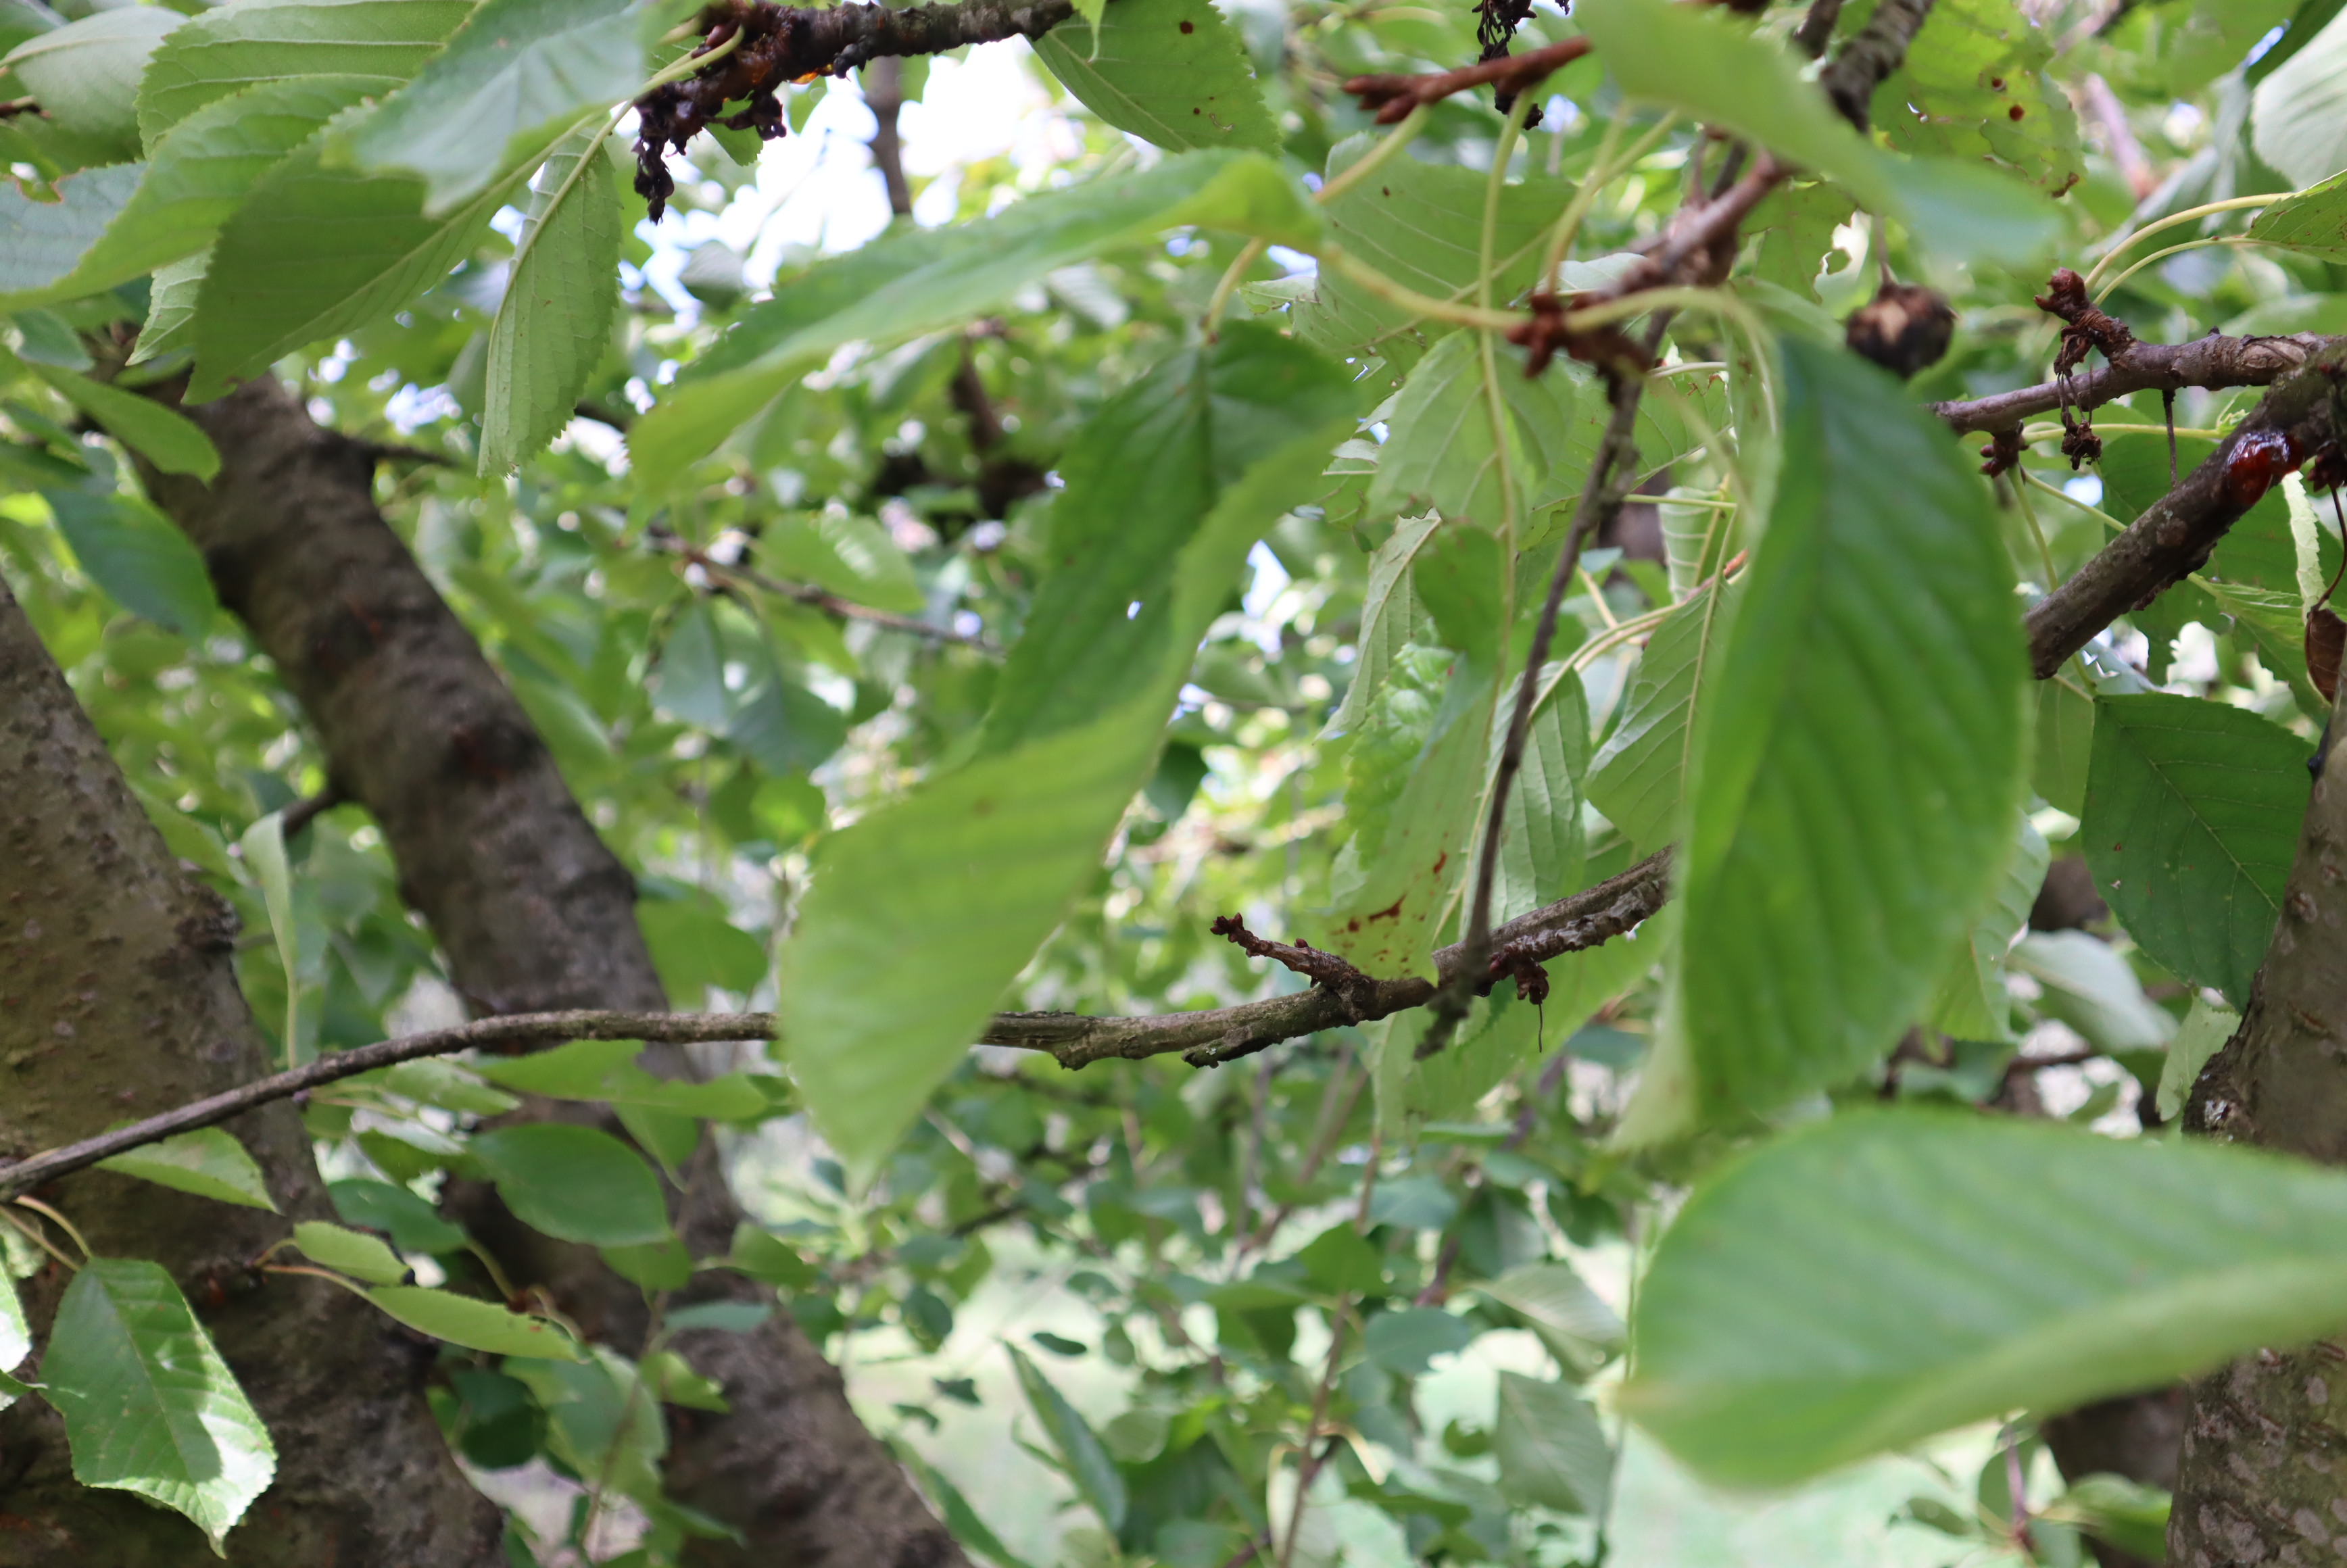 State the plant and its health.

cherry, healthy
